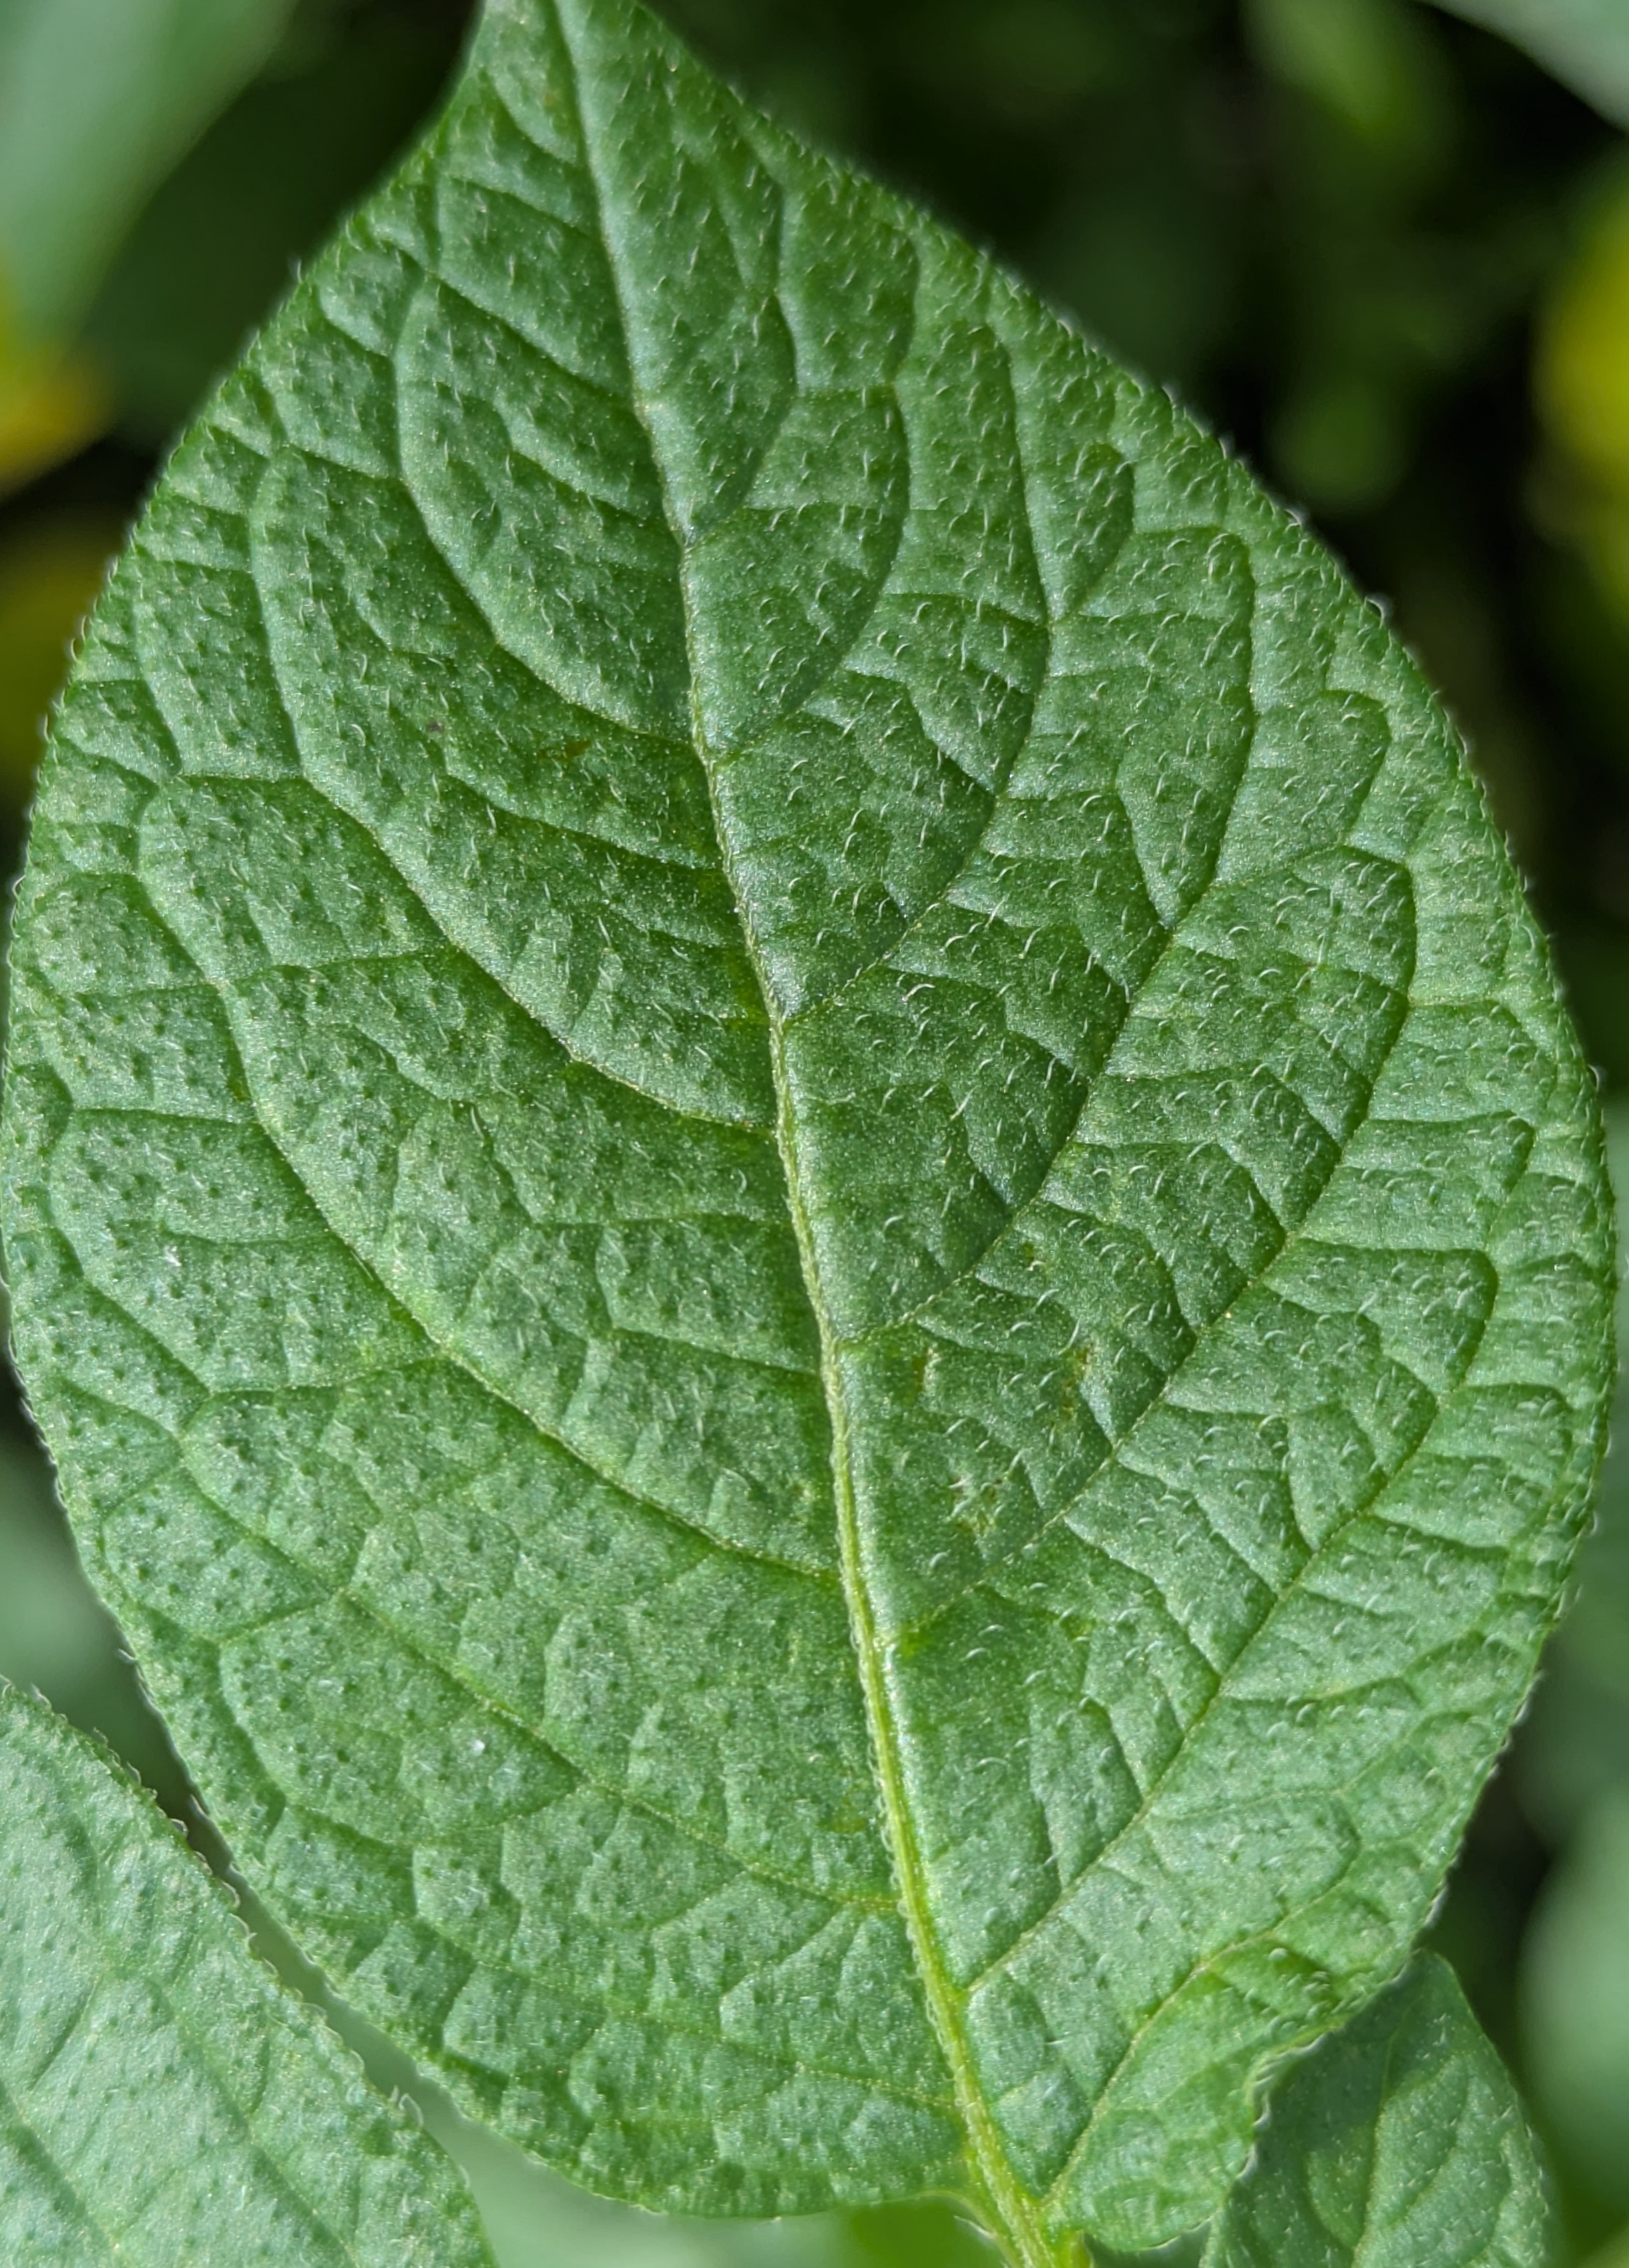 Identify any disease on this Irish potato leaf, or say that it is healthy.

healthy
